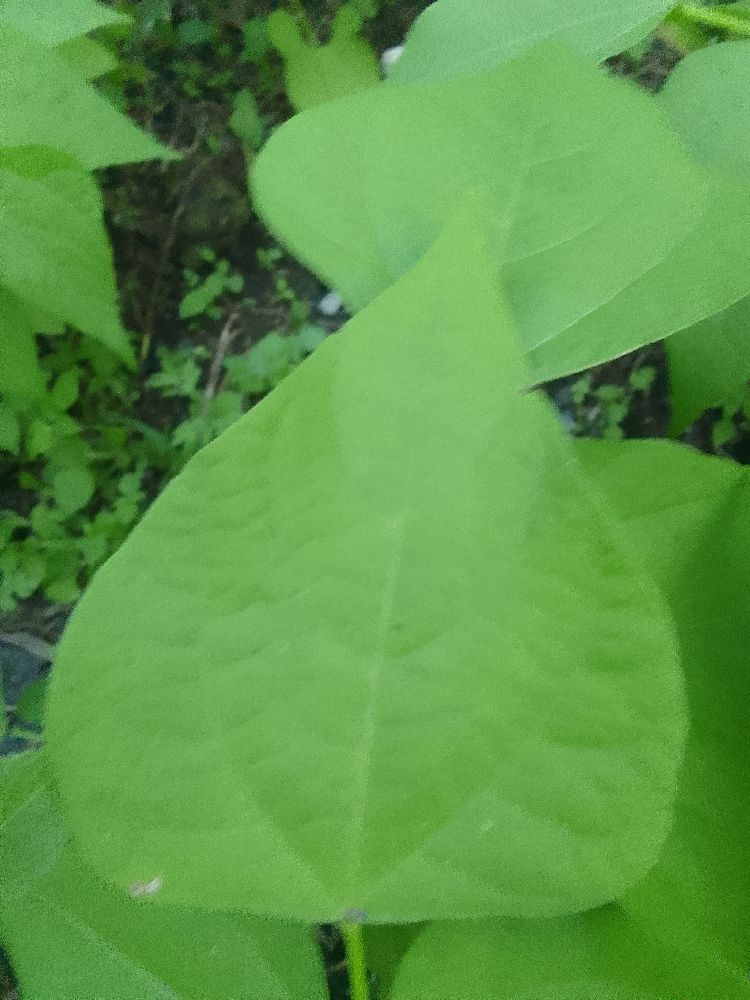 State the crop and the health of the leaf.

common bean, healthy
